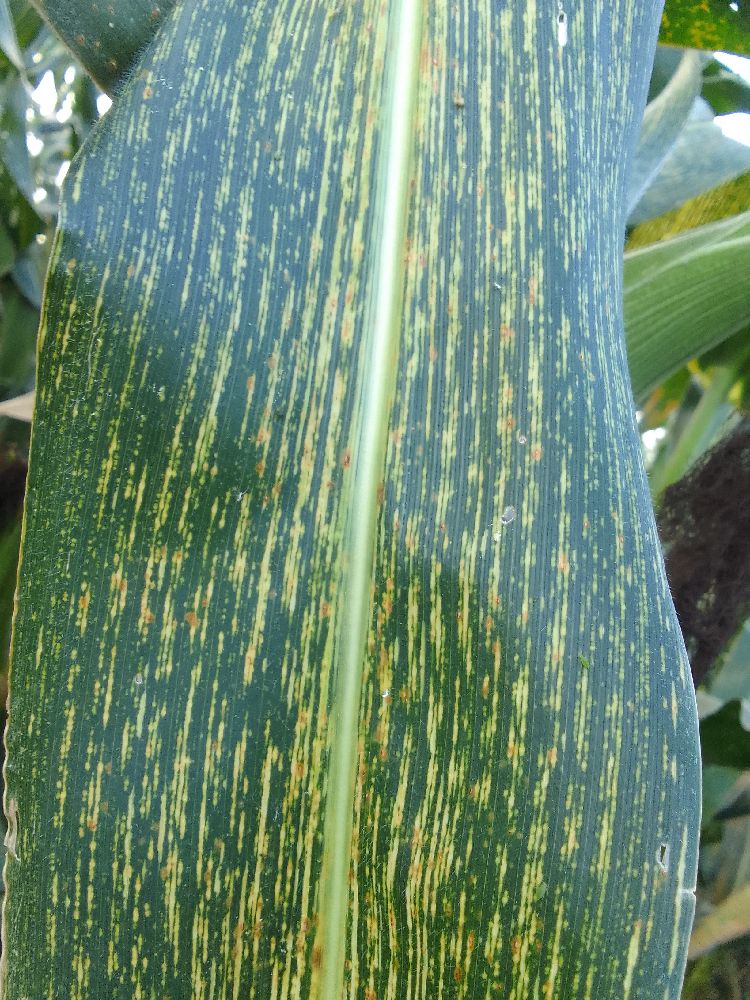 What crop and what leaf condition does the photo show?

maize, maize streak virus
